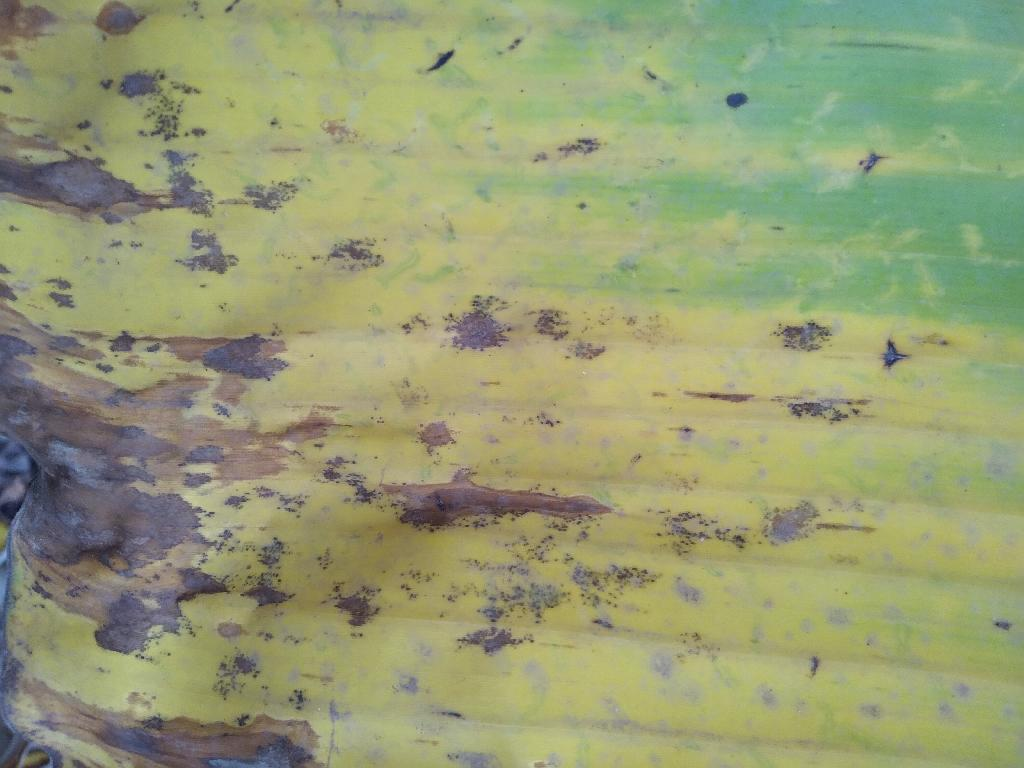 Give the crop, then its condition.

banana, black sigatoka
